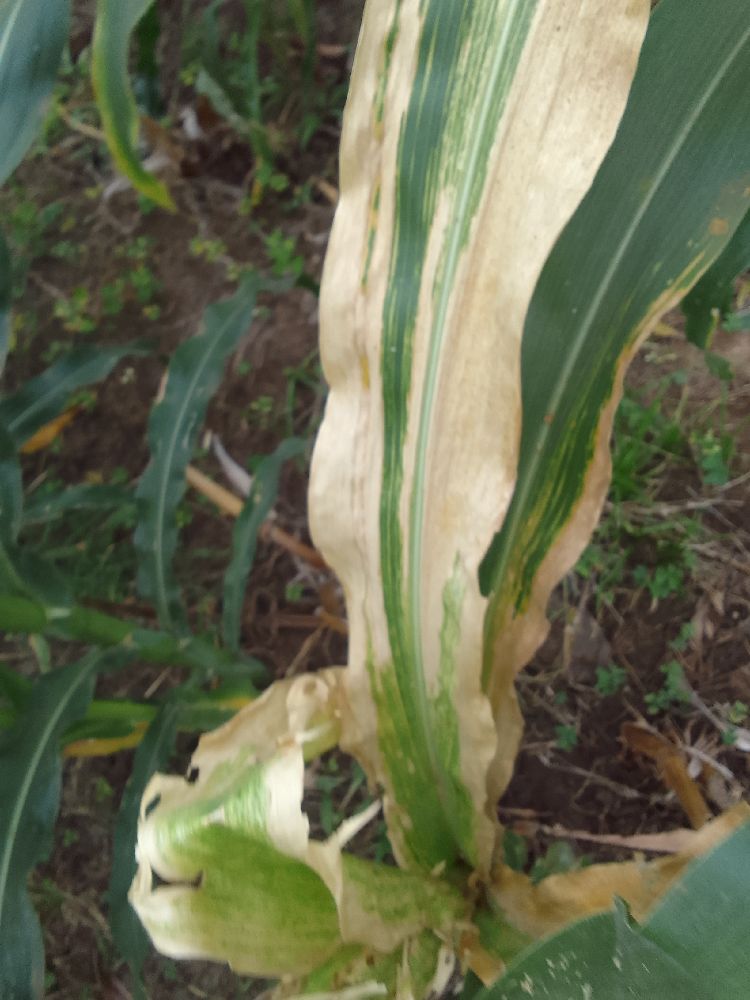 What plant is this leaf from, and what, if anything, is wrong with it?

maize, maize lethal necrosis
